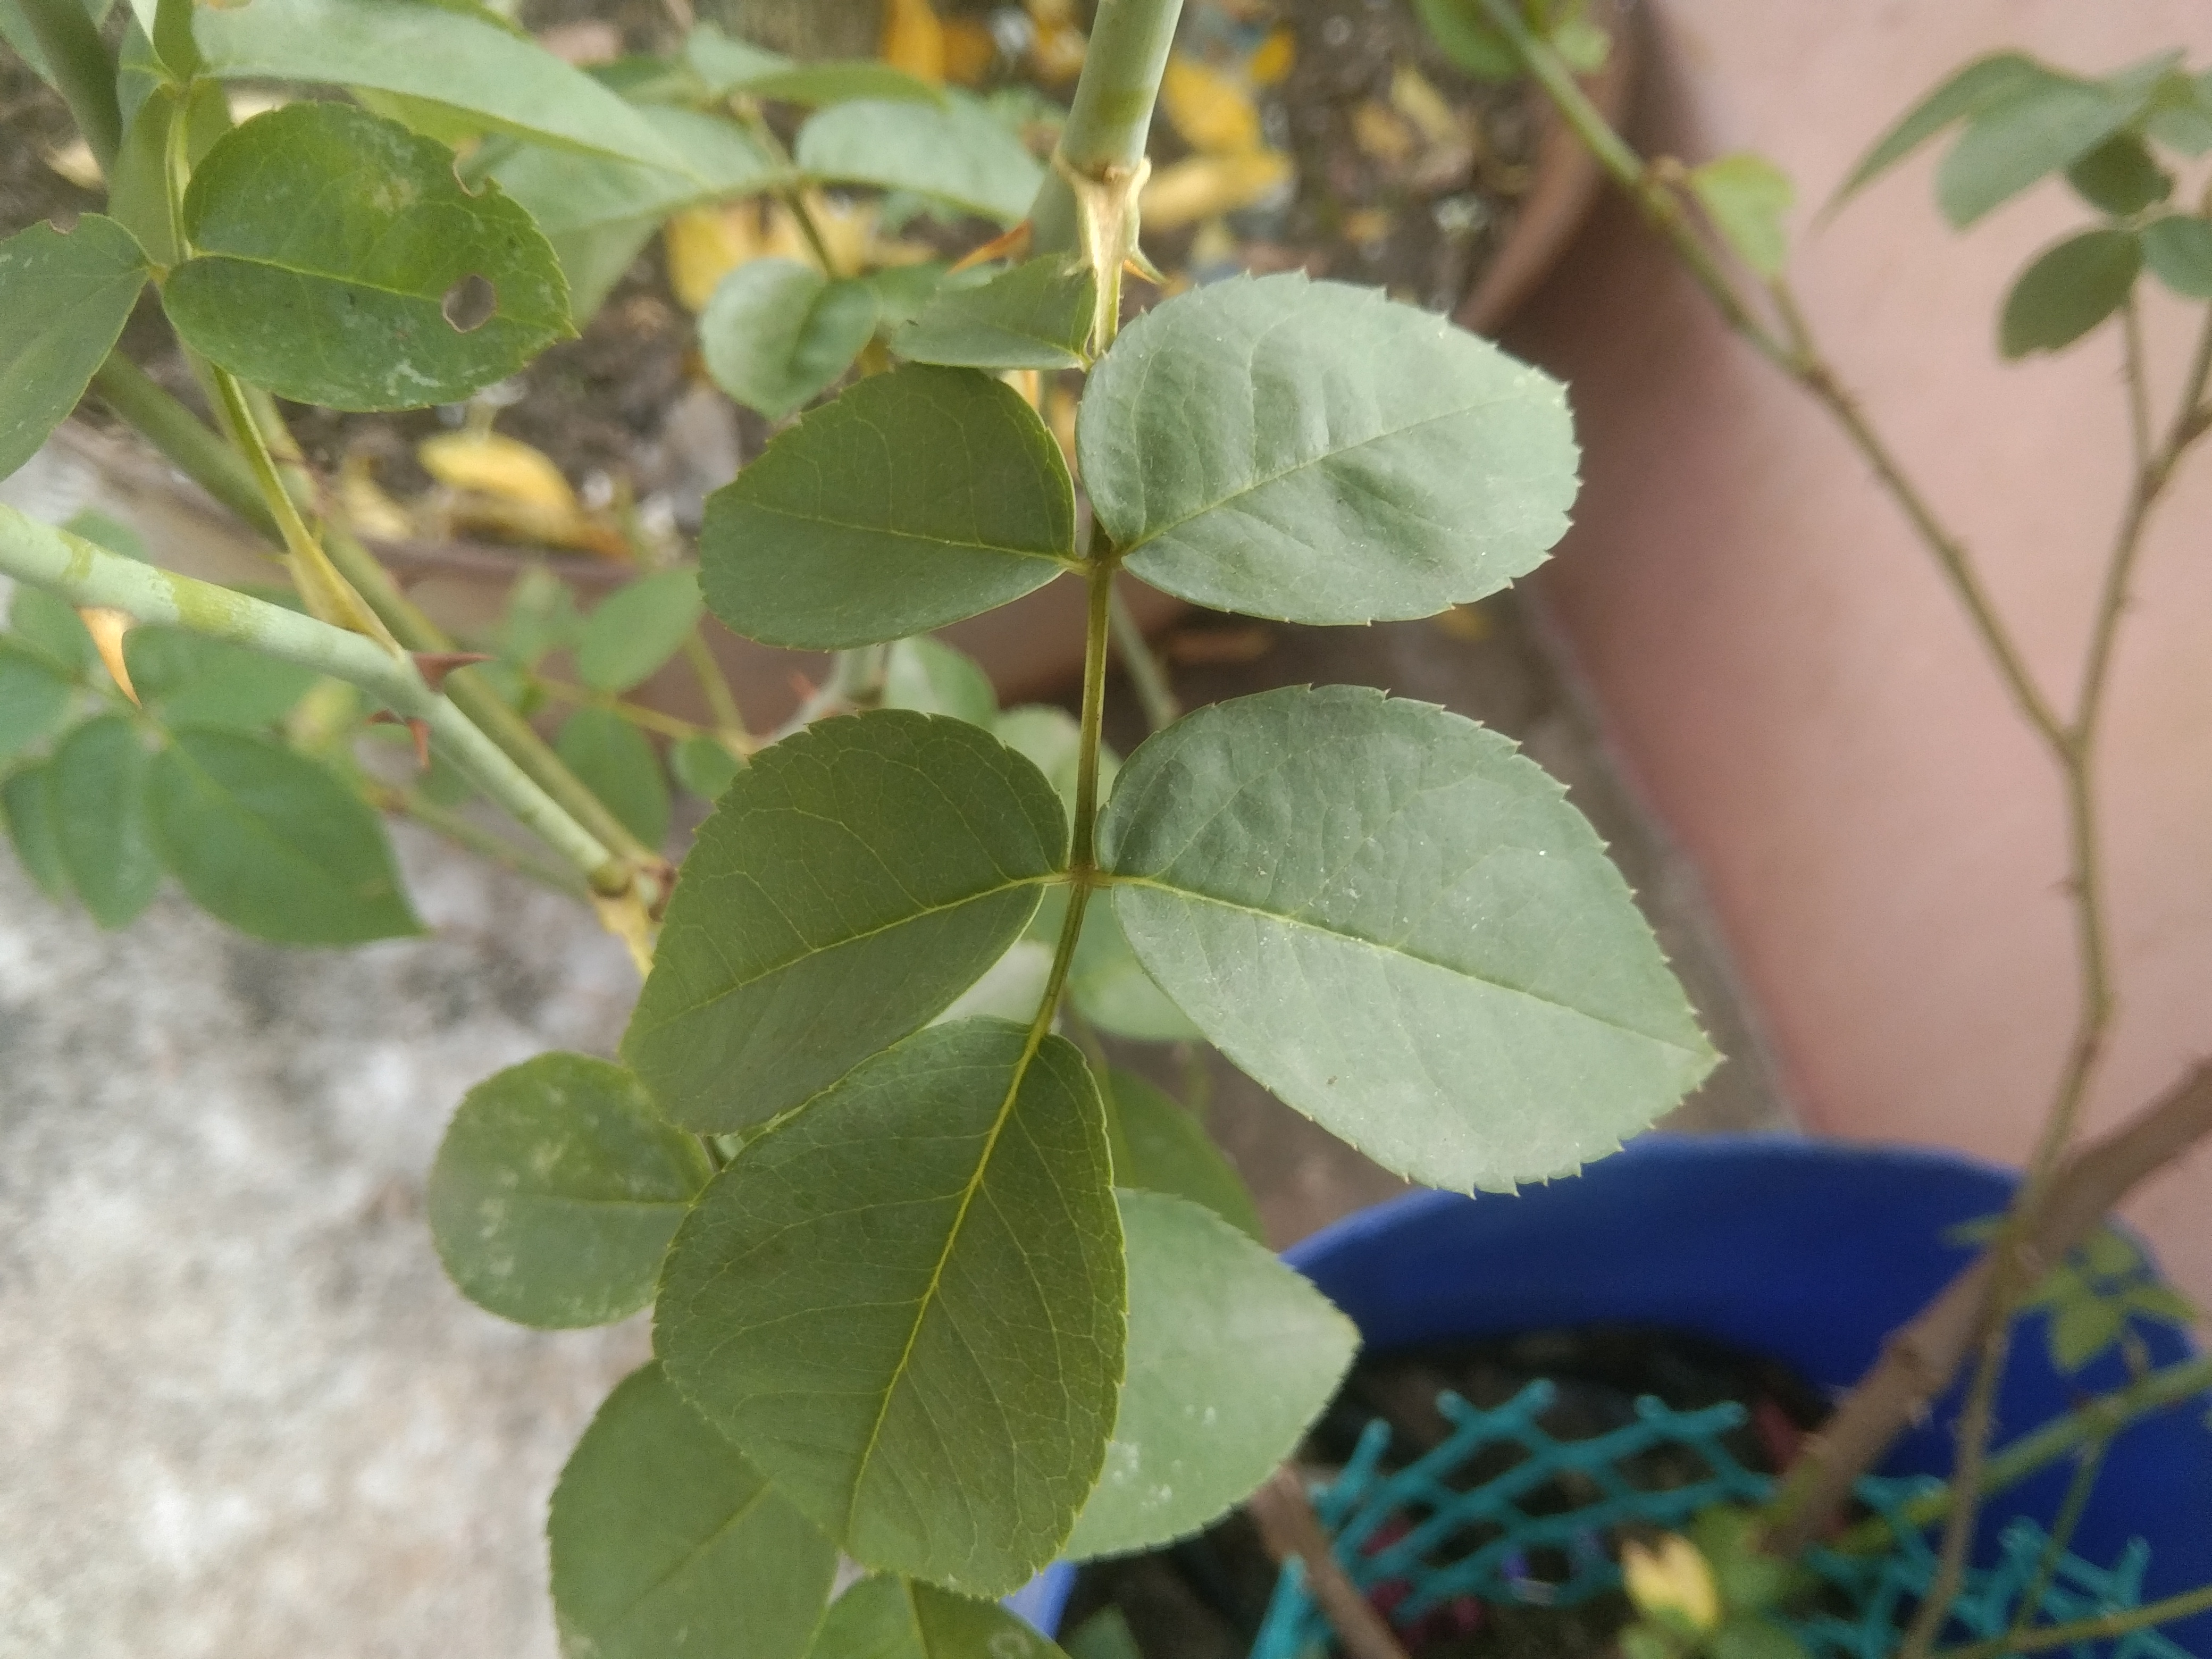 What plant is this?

rose
